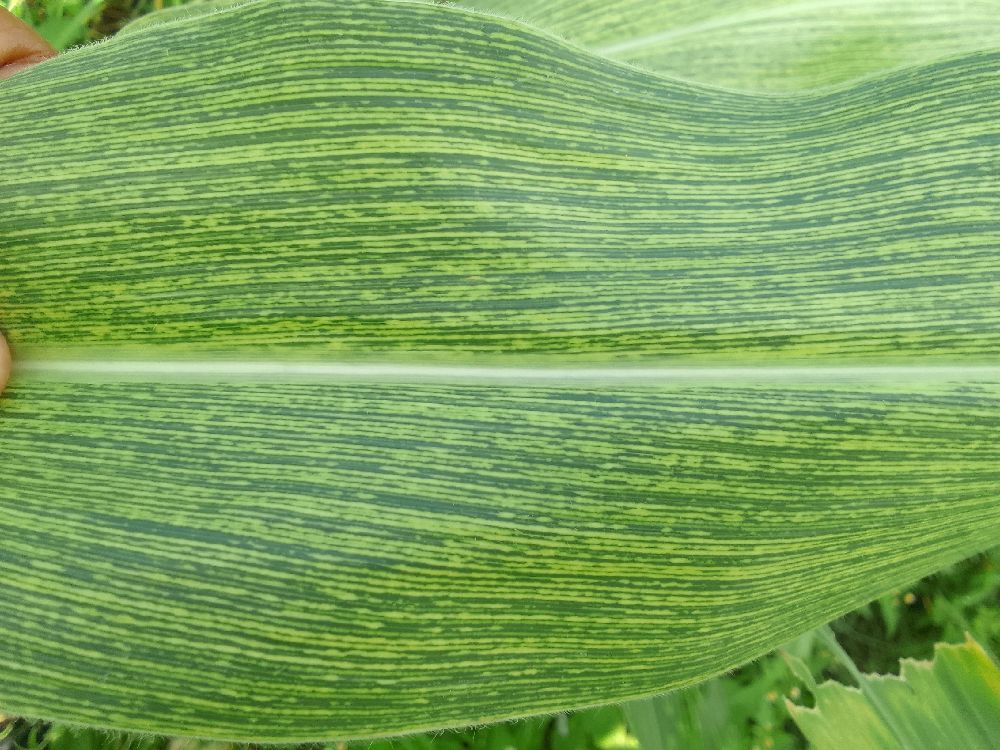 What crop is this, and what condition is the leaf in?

maize, maize streak virus
